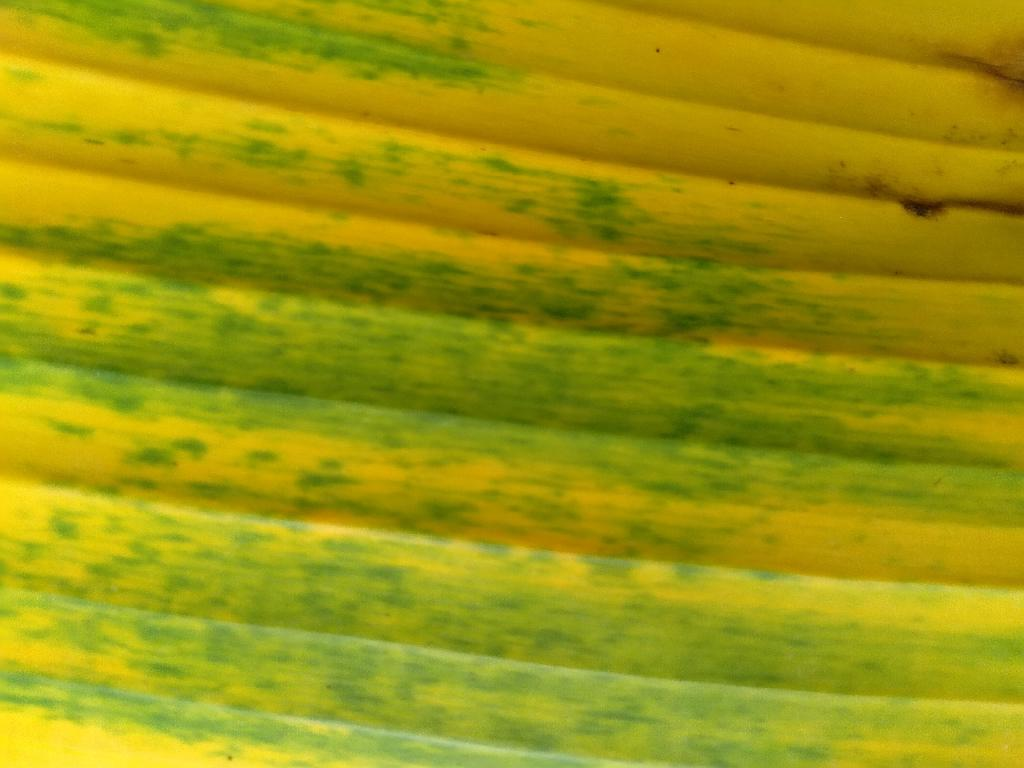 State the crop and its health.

banana, fusarium wilt race 1
